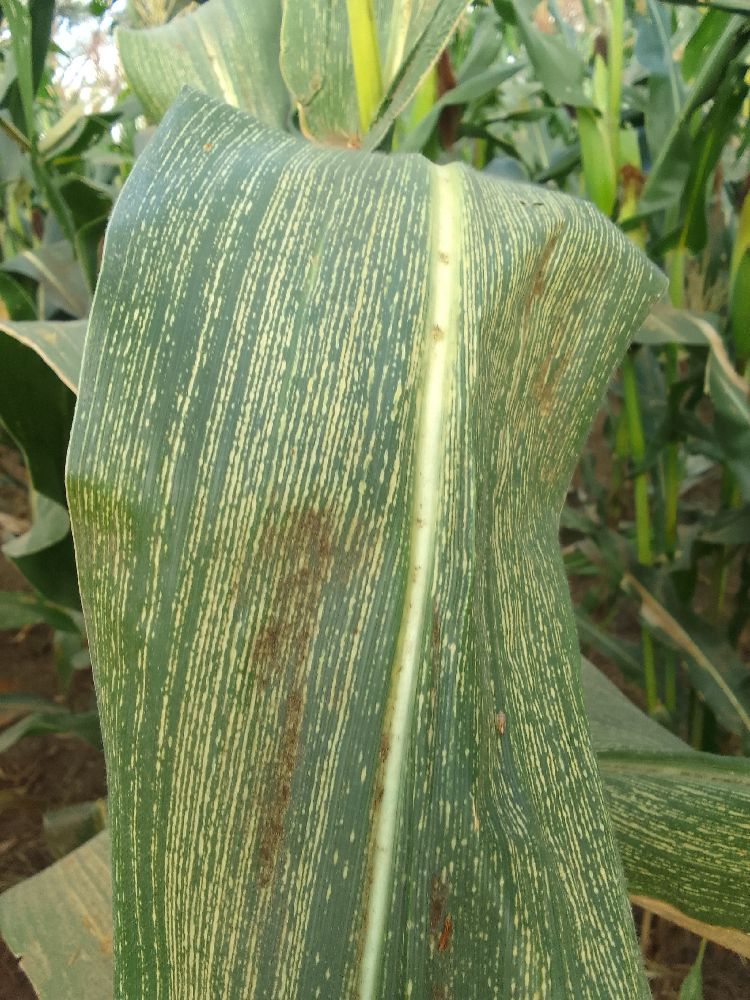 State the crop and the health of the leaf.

maize, maize streak virus
